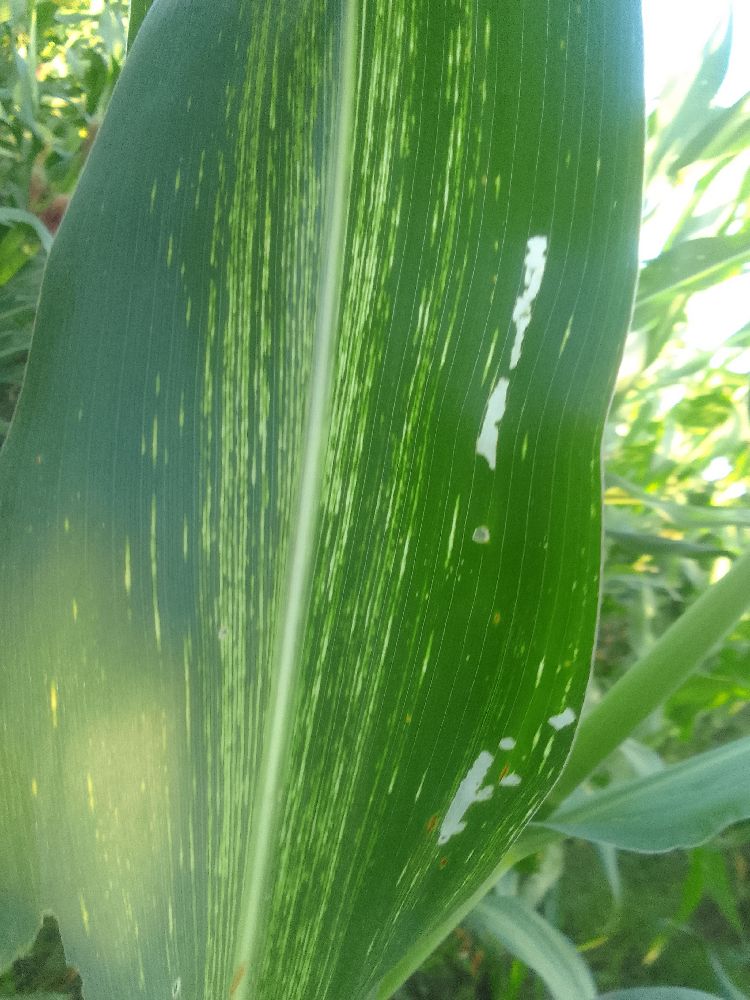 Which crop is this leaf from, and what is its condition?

maize, maize streak virus
